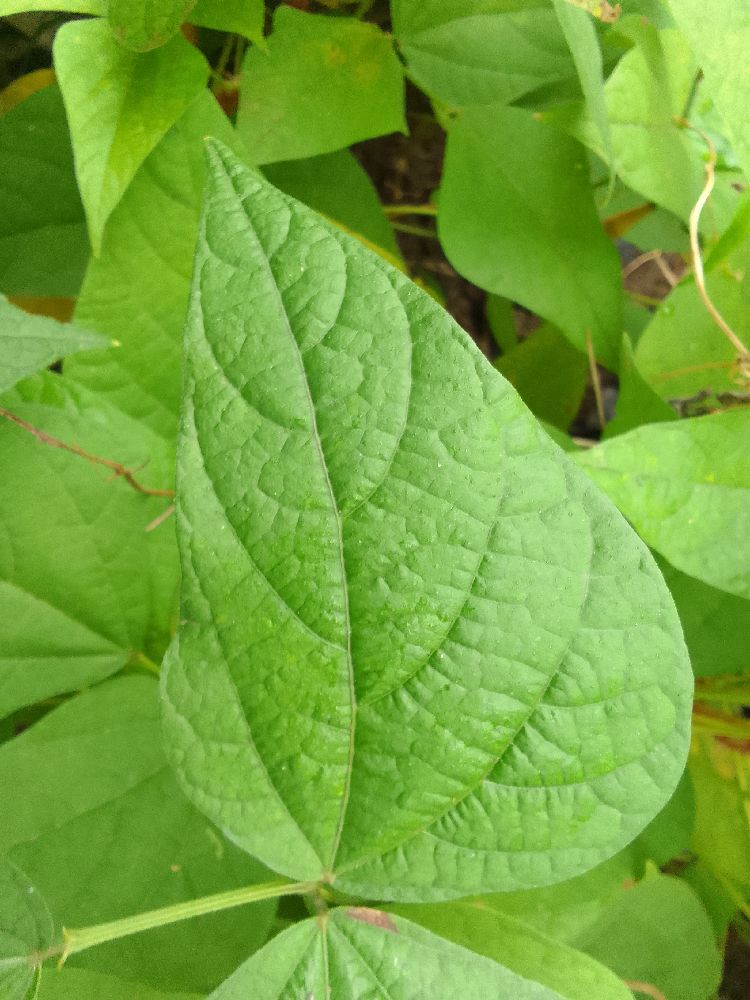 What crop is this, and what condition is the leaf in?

common bean, healthy
